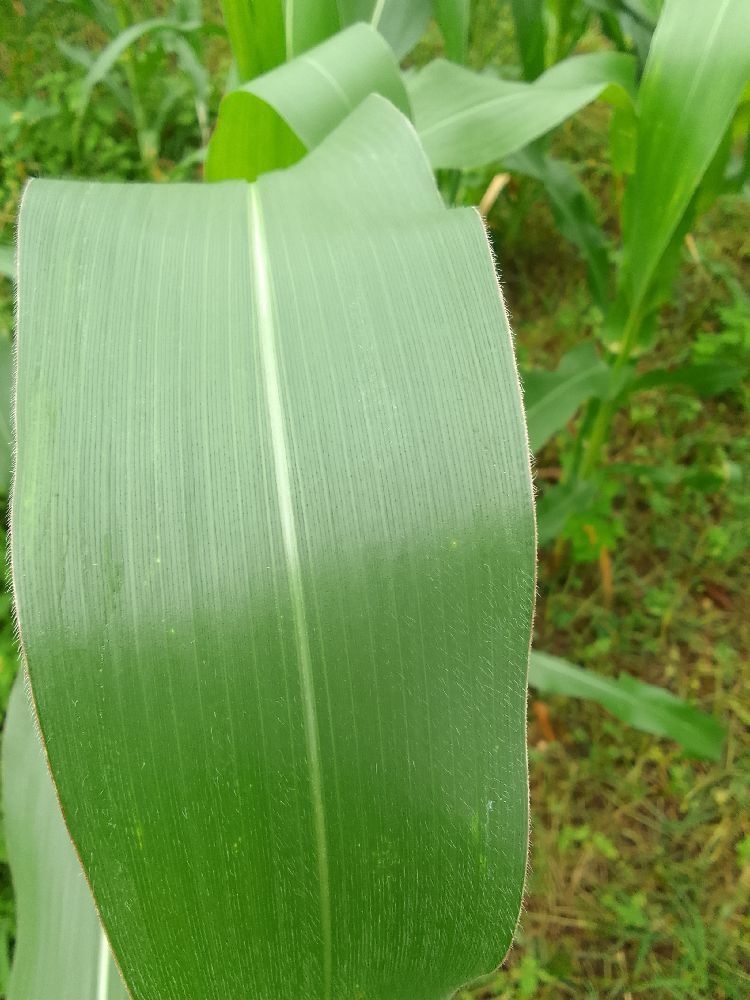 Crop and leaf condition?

maize, healthy
